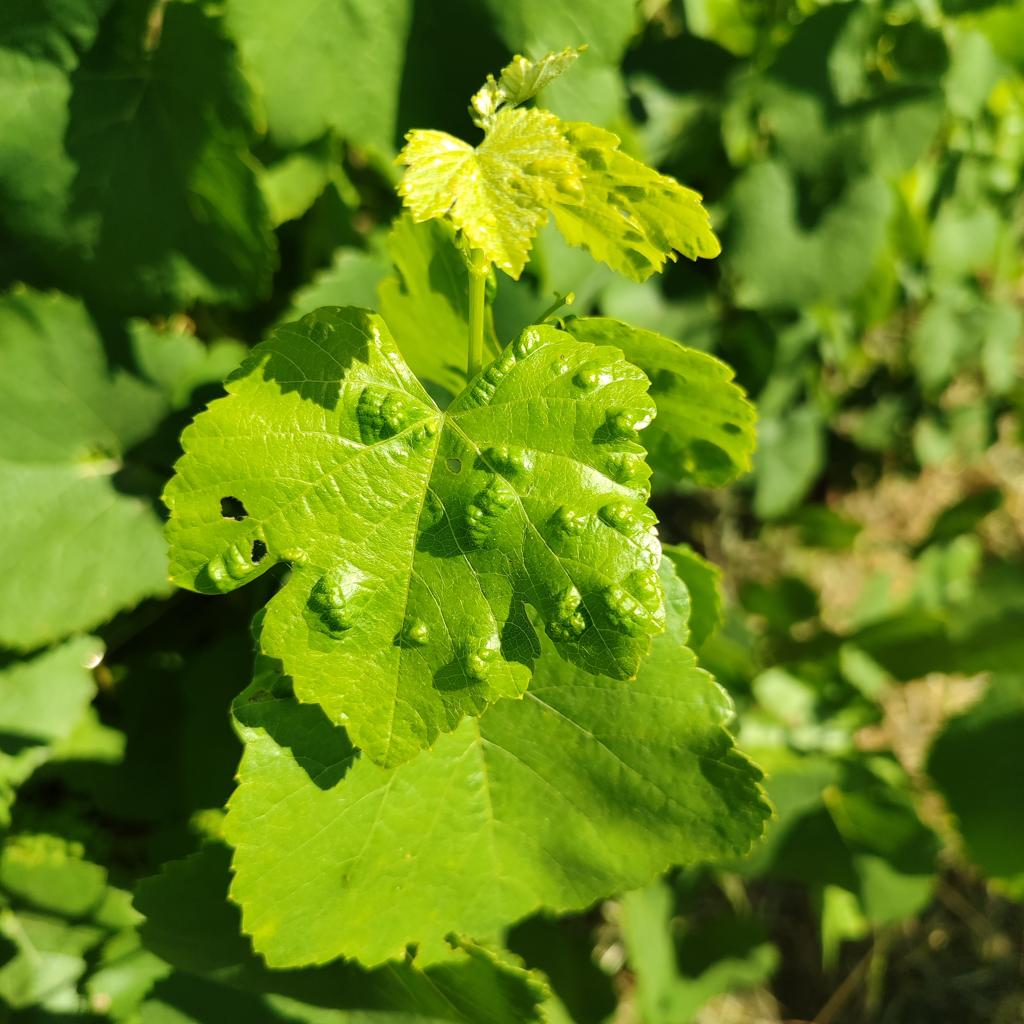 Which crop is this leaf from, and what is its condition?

grapevine, erineum mite
